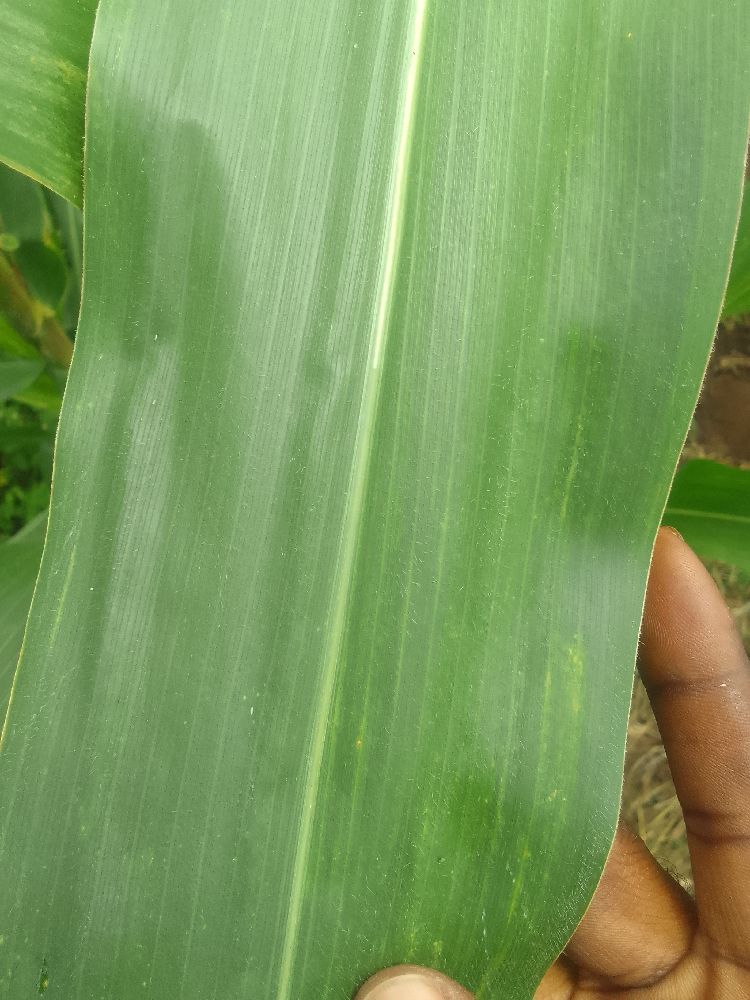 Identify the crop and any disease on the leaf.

maize, healthy
